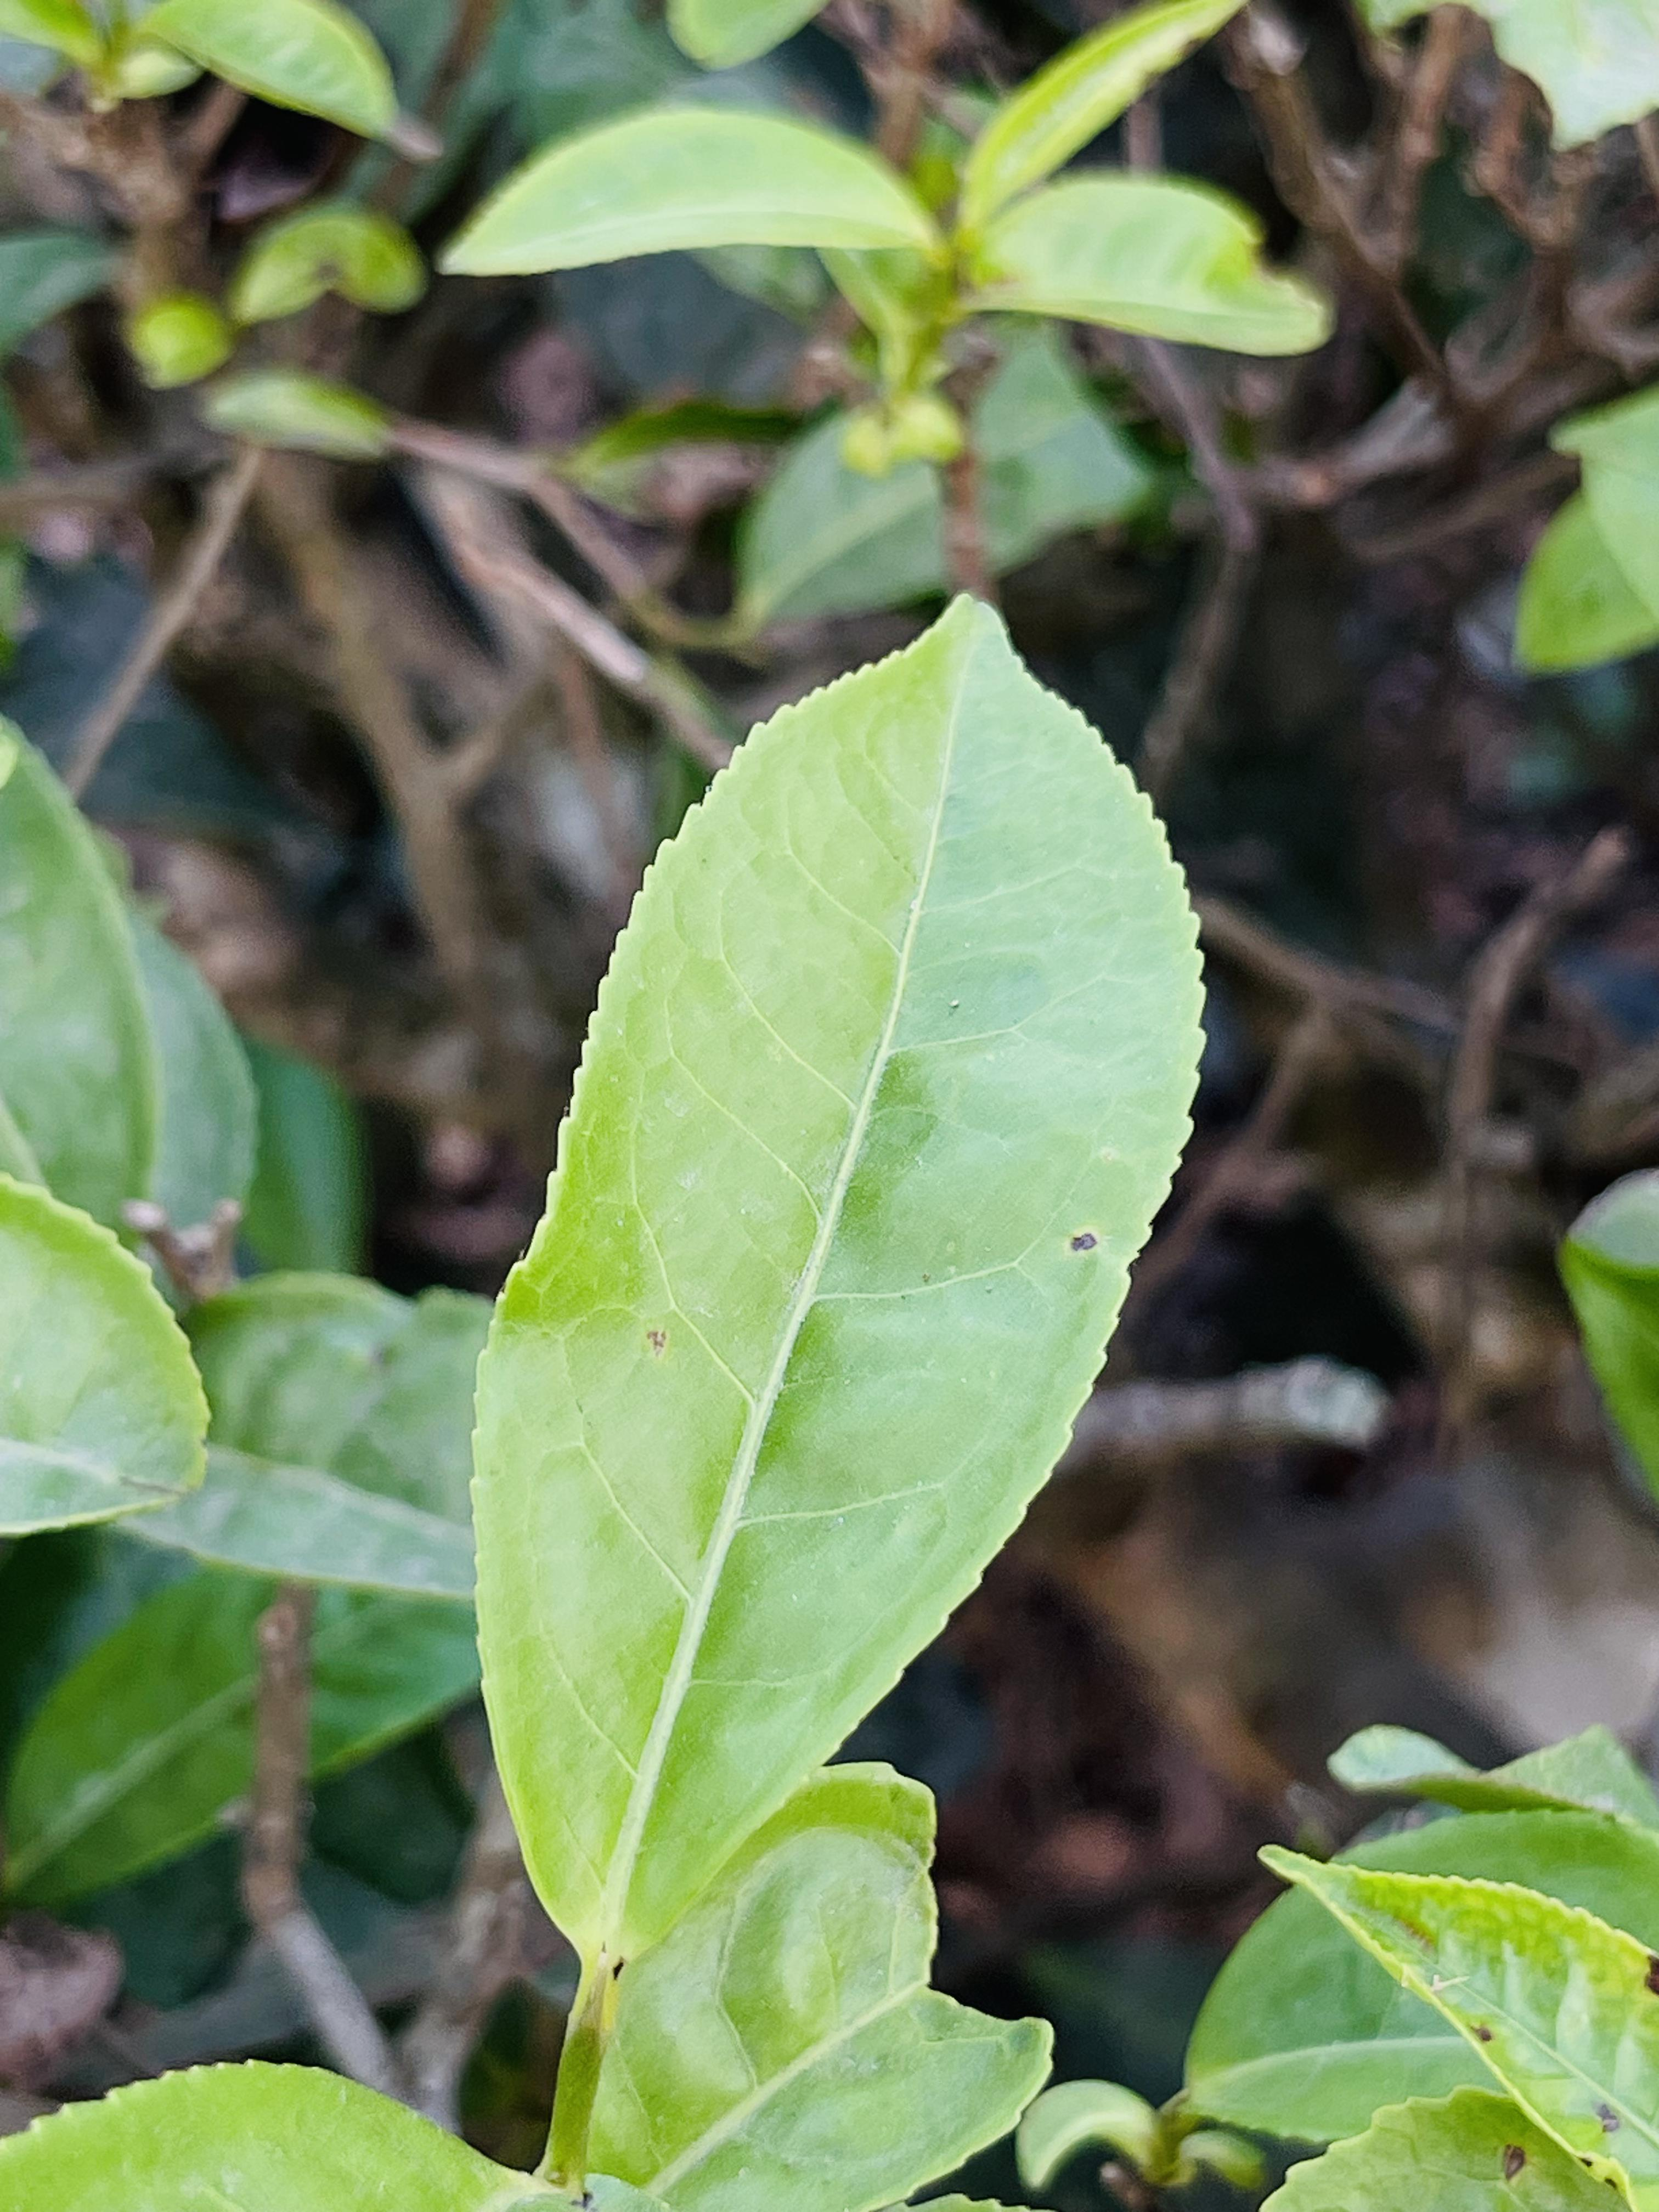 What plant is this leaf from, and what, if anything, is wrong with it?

tea, healthy leaf
